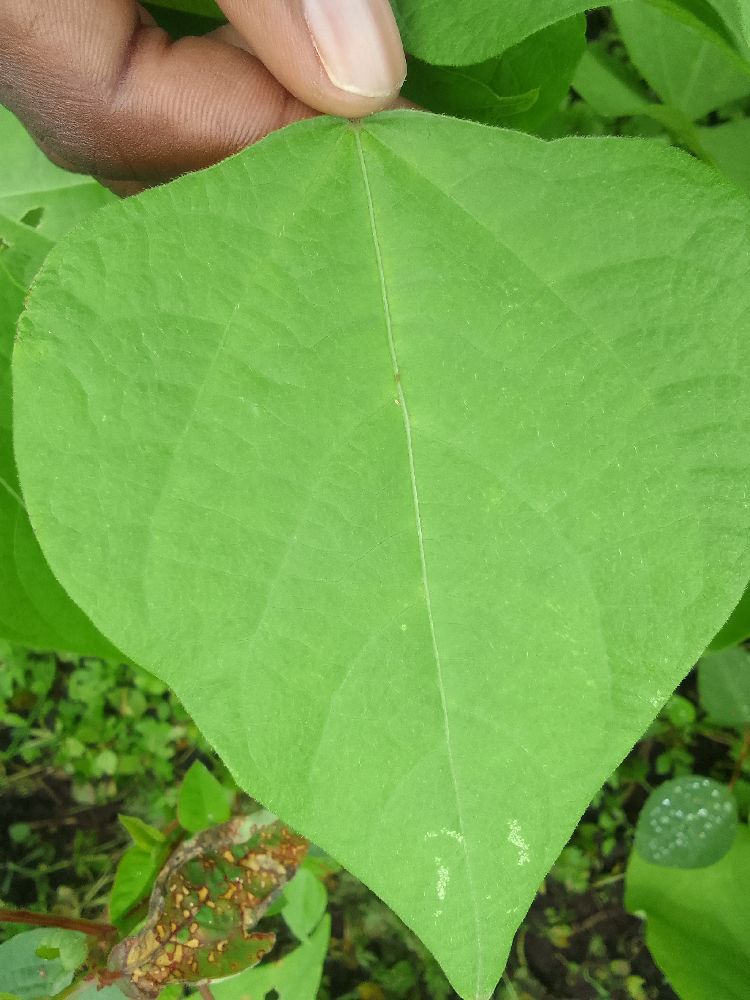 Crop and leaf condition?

common bean, healthy
